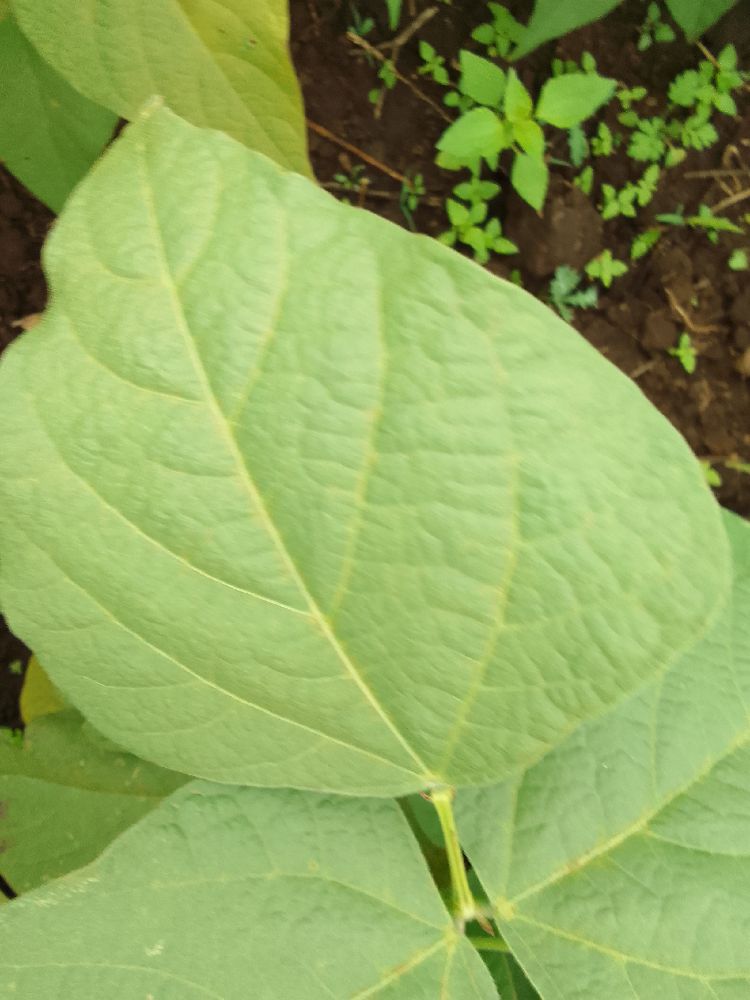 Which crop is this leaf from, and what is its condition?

common bean, healthy
